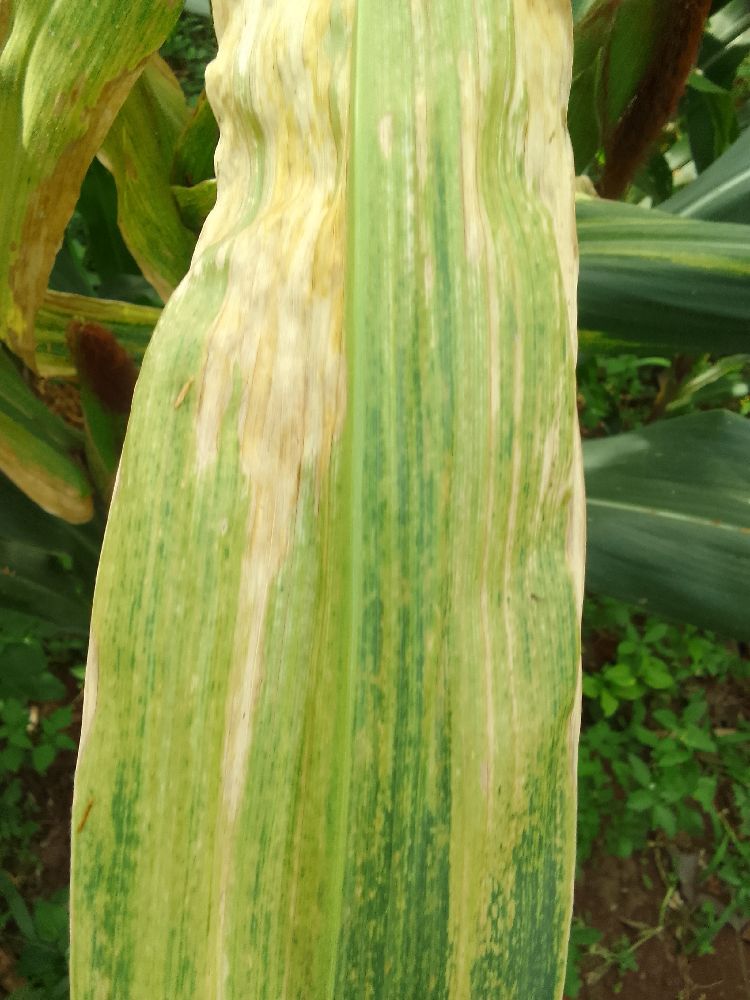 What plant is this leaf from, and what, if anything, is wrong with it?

maize, maize lethal necrosis
